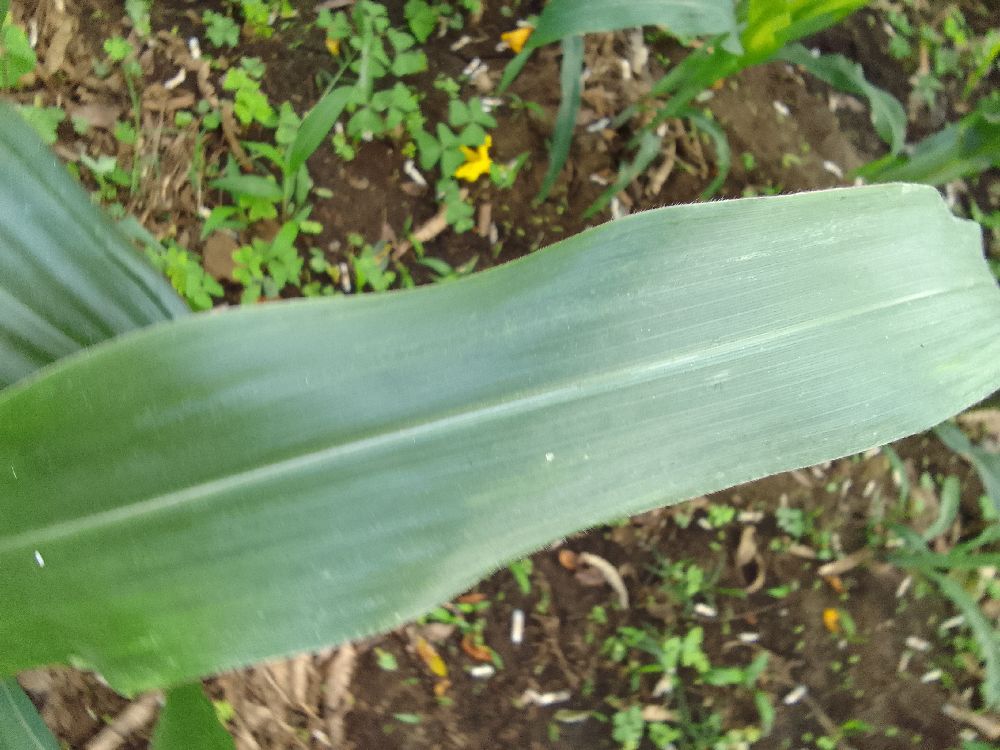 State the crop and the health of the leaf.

maize, healthy
